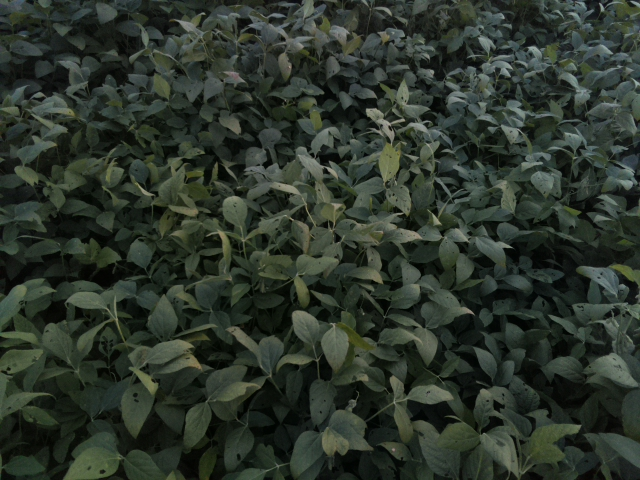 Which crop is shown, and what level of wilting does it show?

soybean, leaves with no wilting
